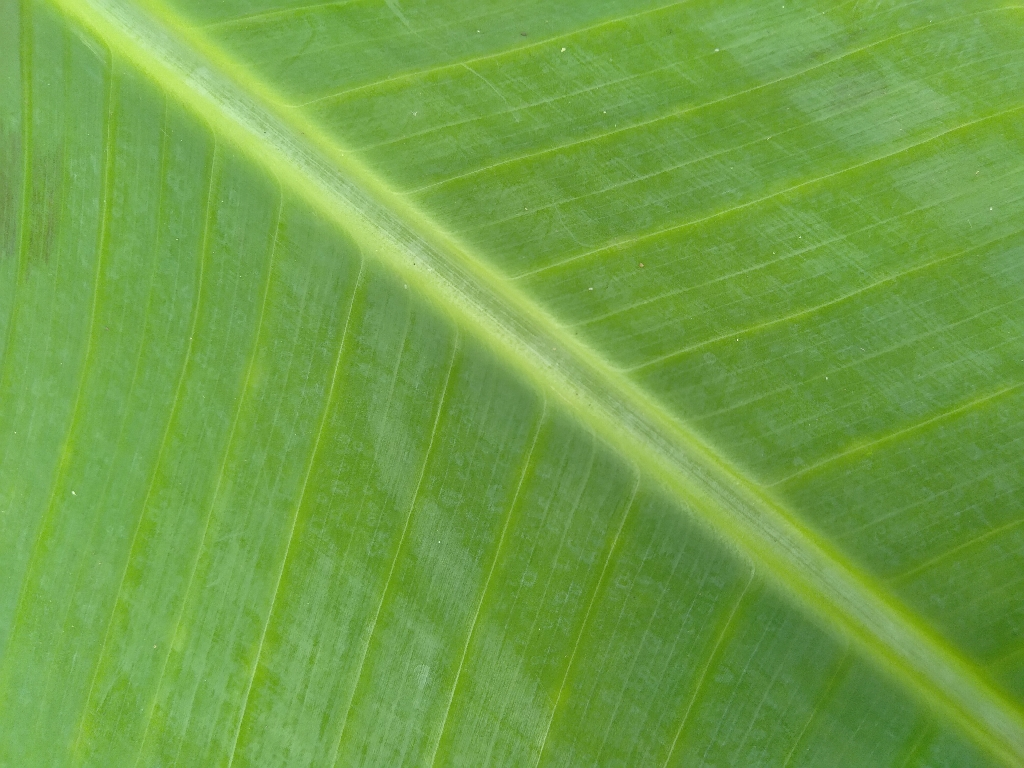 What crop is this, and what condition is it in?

banana, healthy
